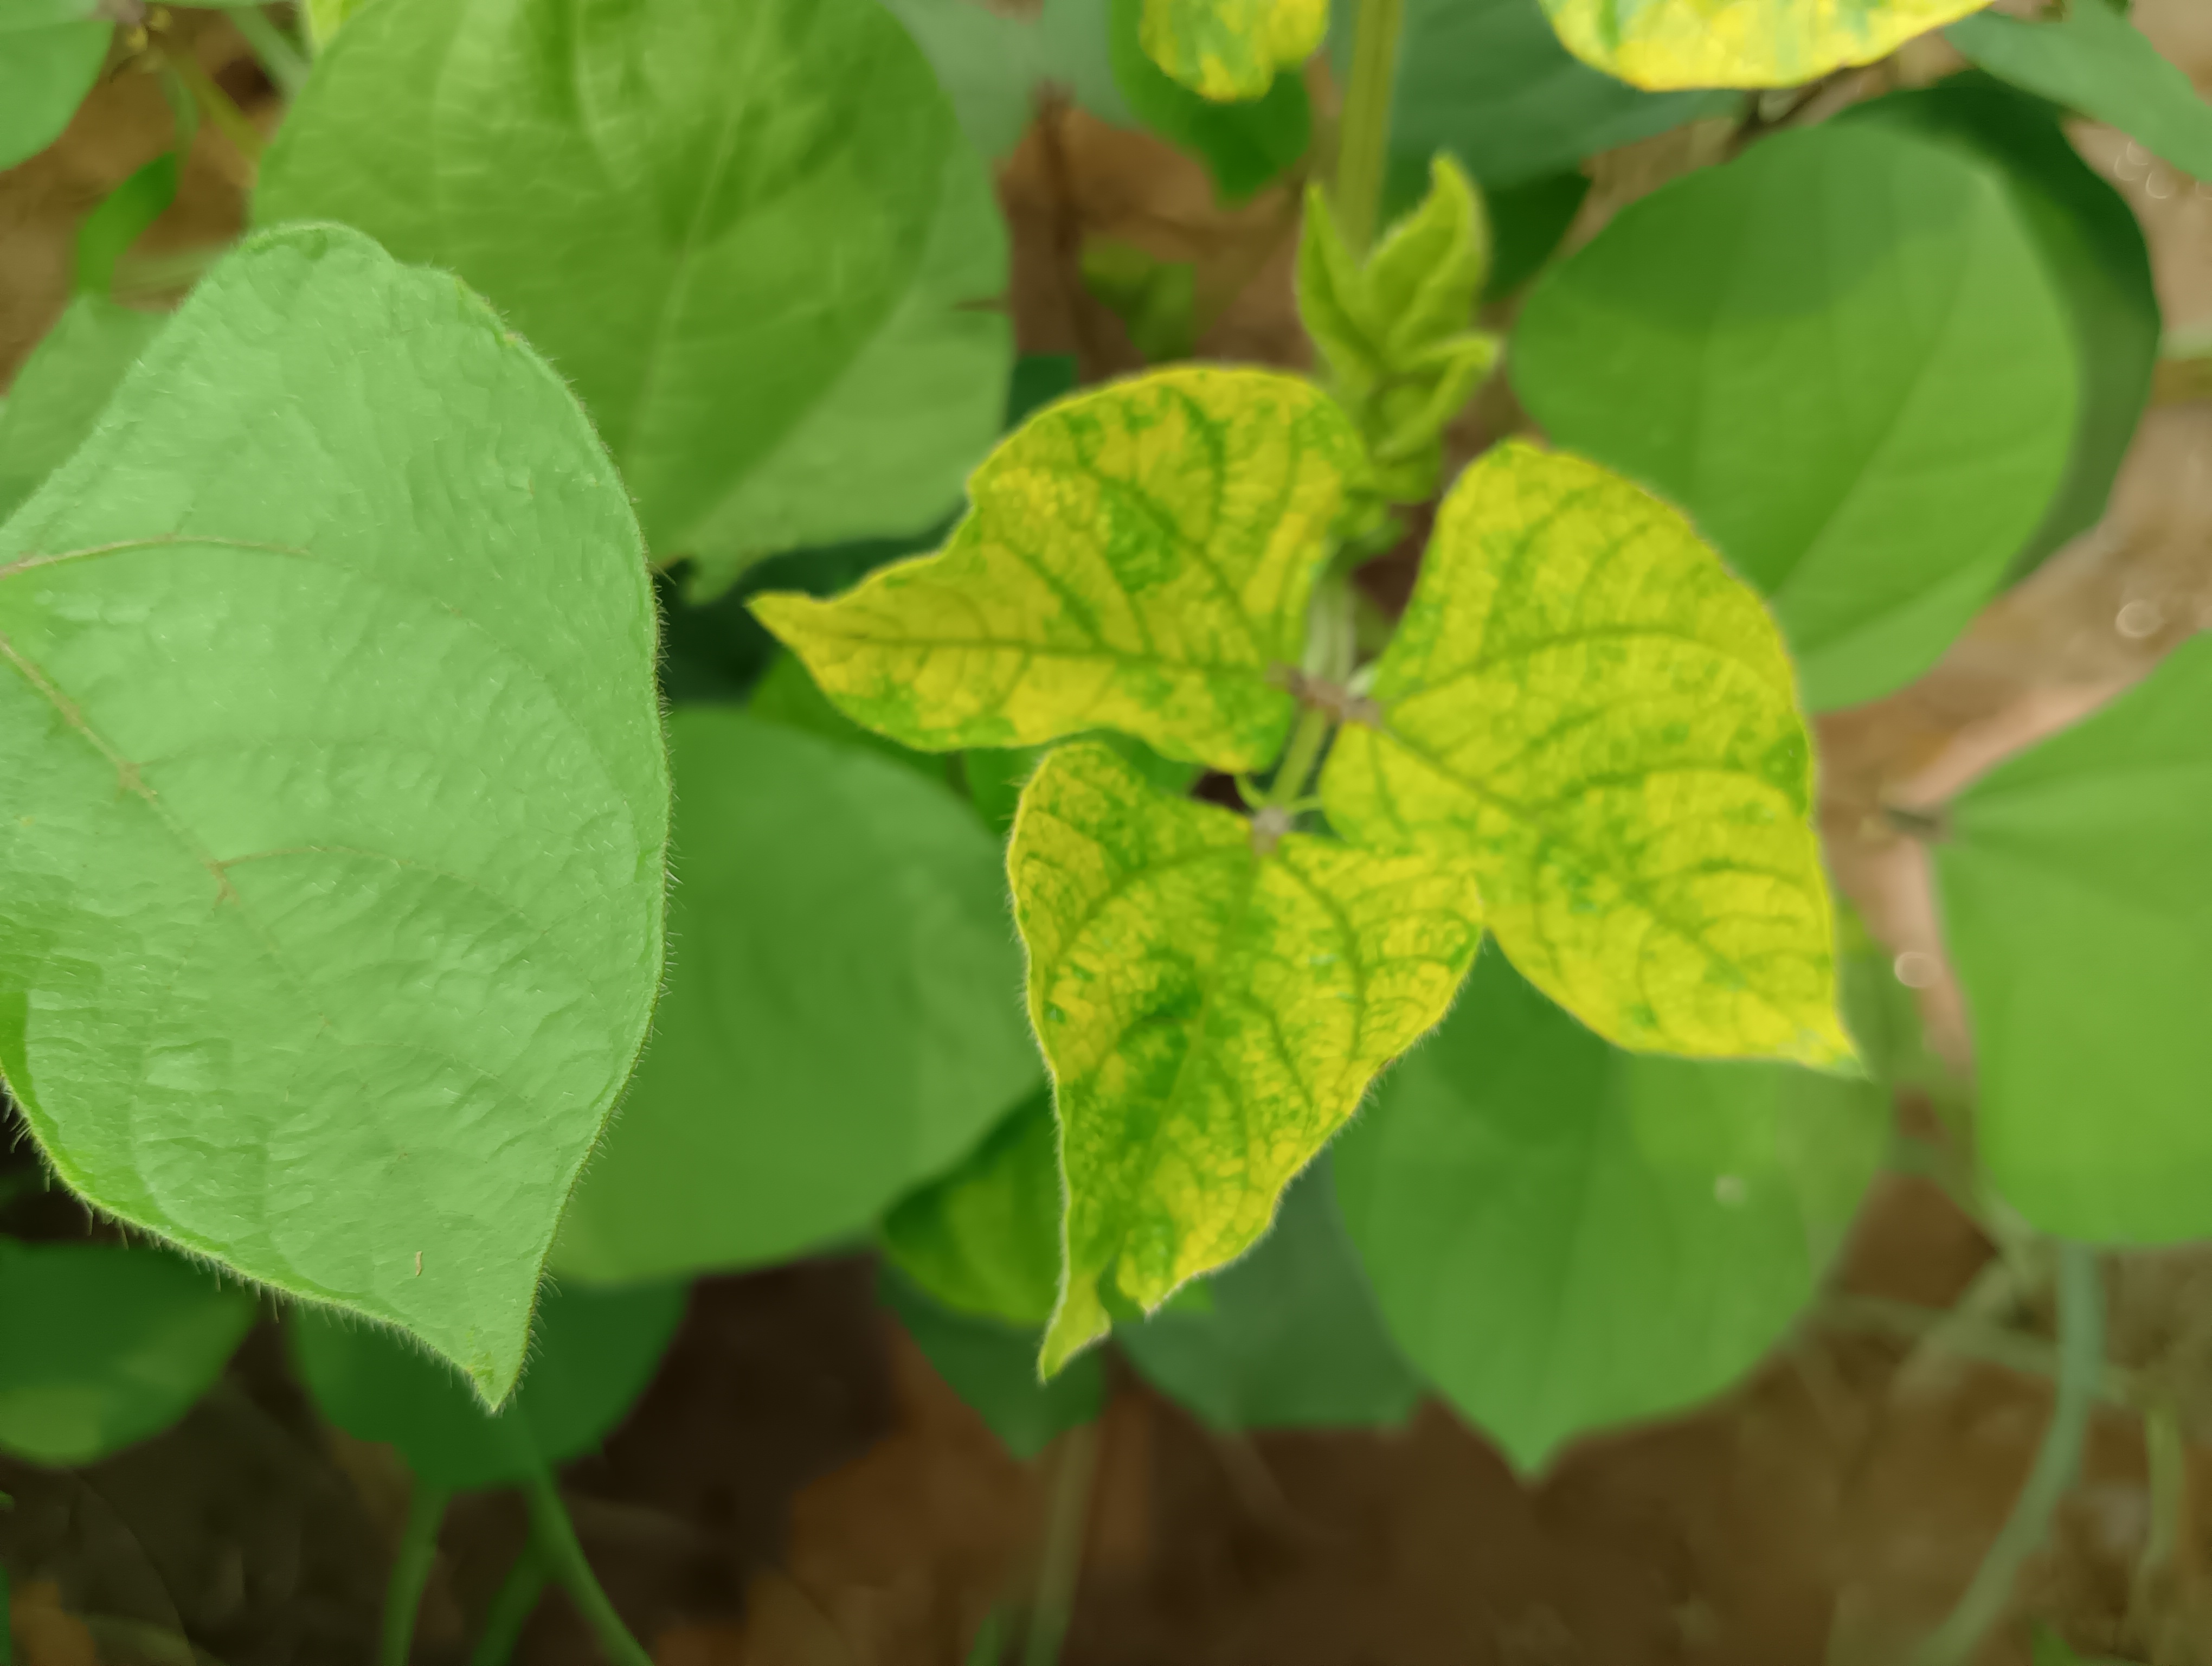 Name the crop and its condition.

mungbean, yellow mosaic
